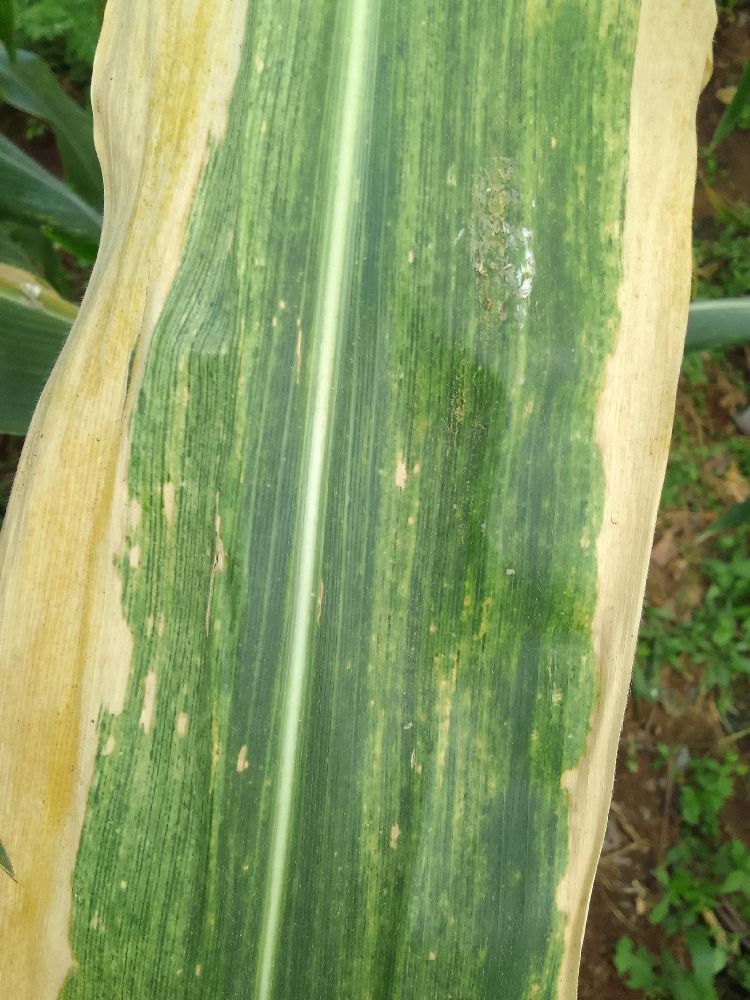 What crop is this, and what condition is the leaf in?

maize, maize lethal necrosis
